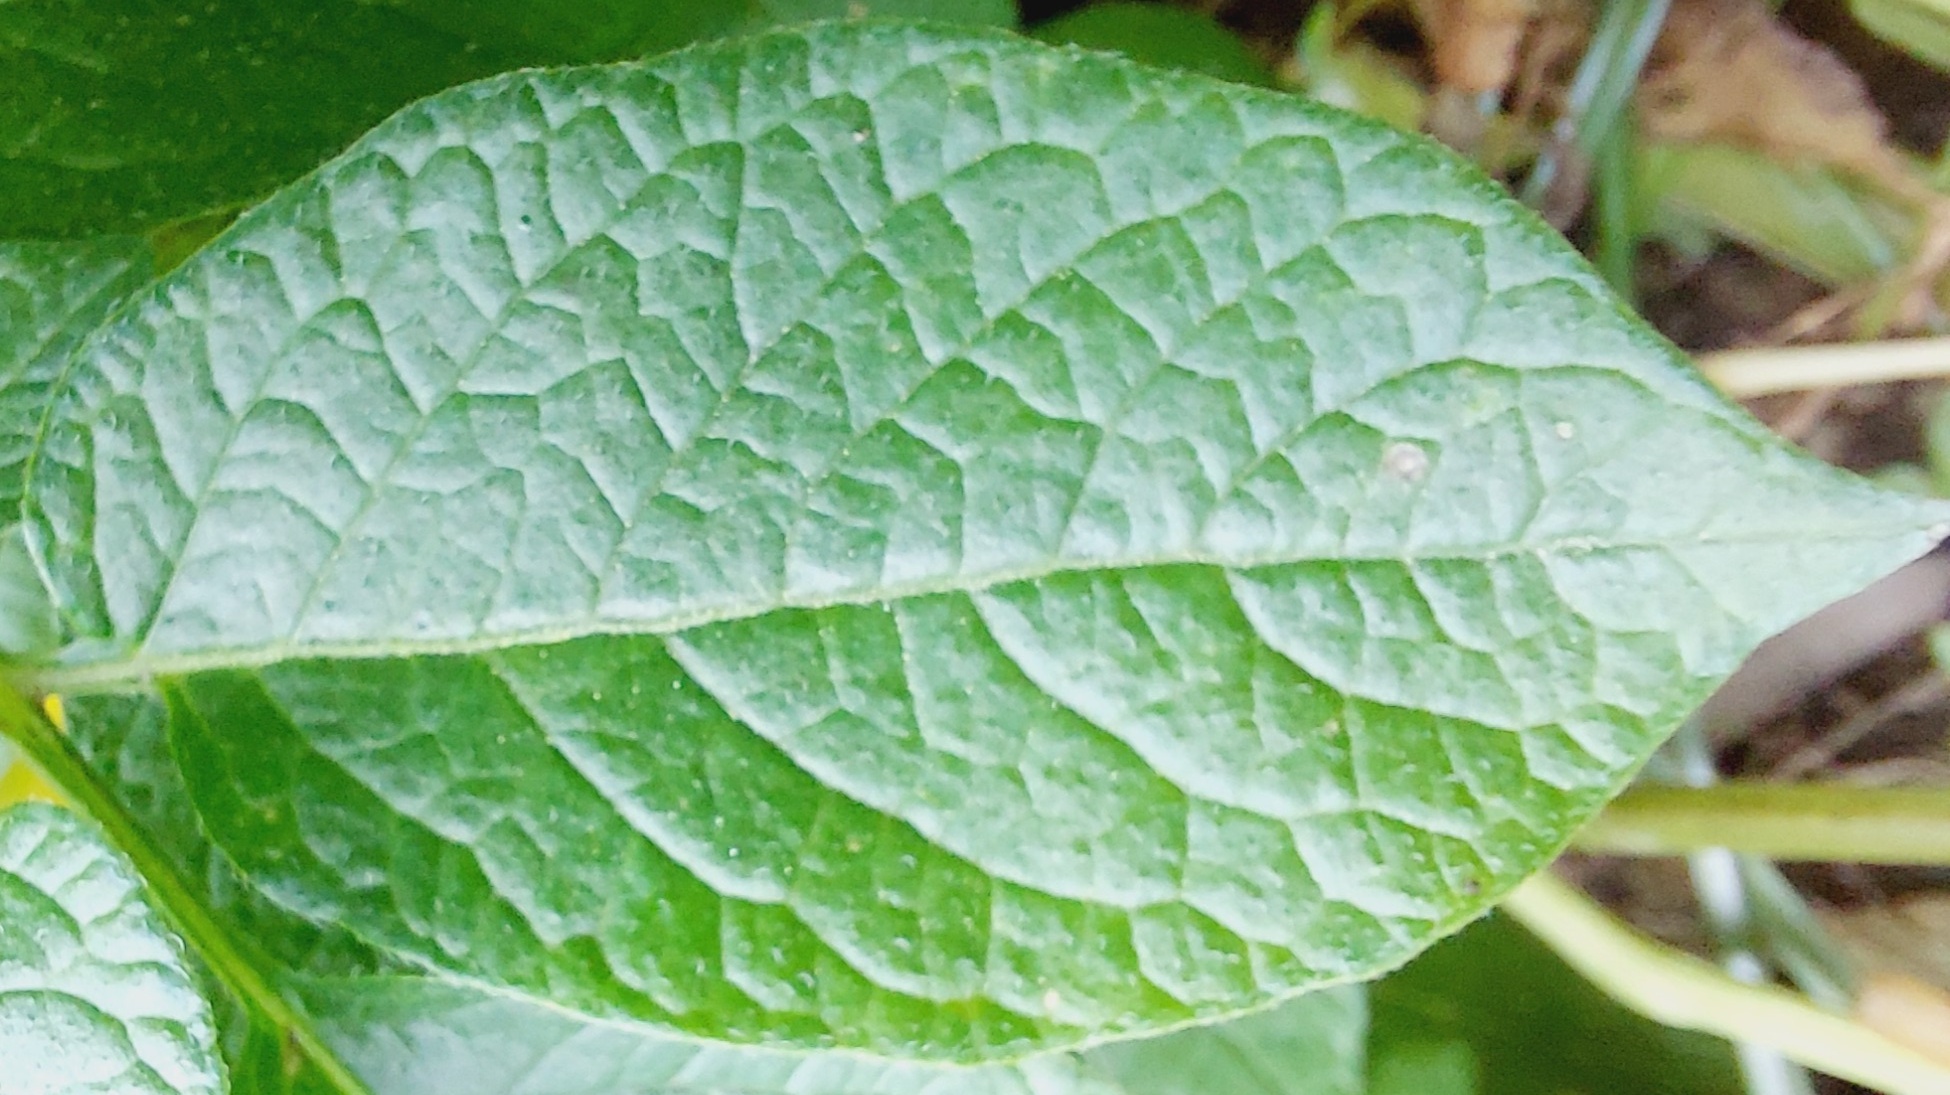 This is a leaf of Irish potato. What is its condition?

healthy
